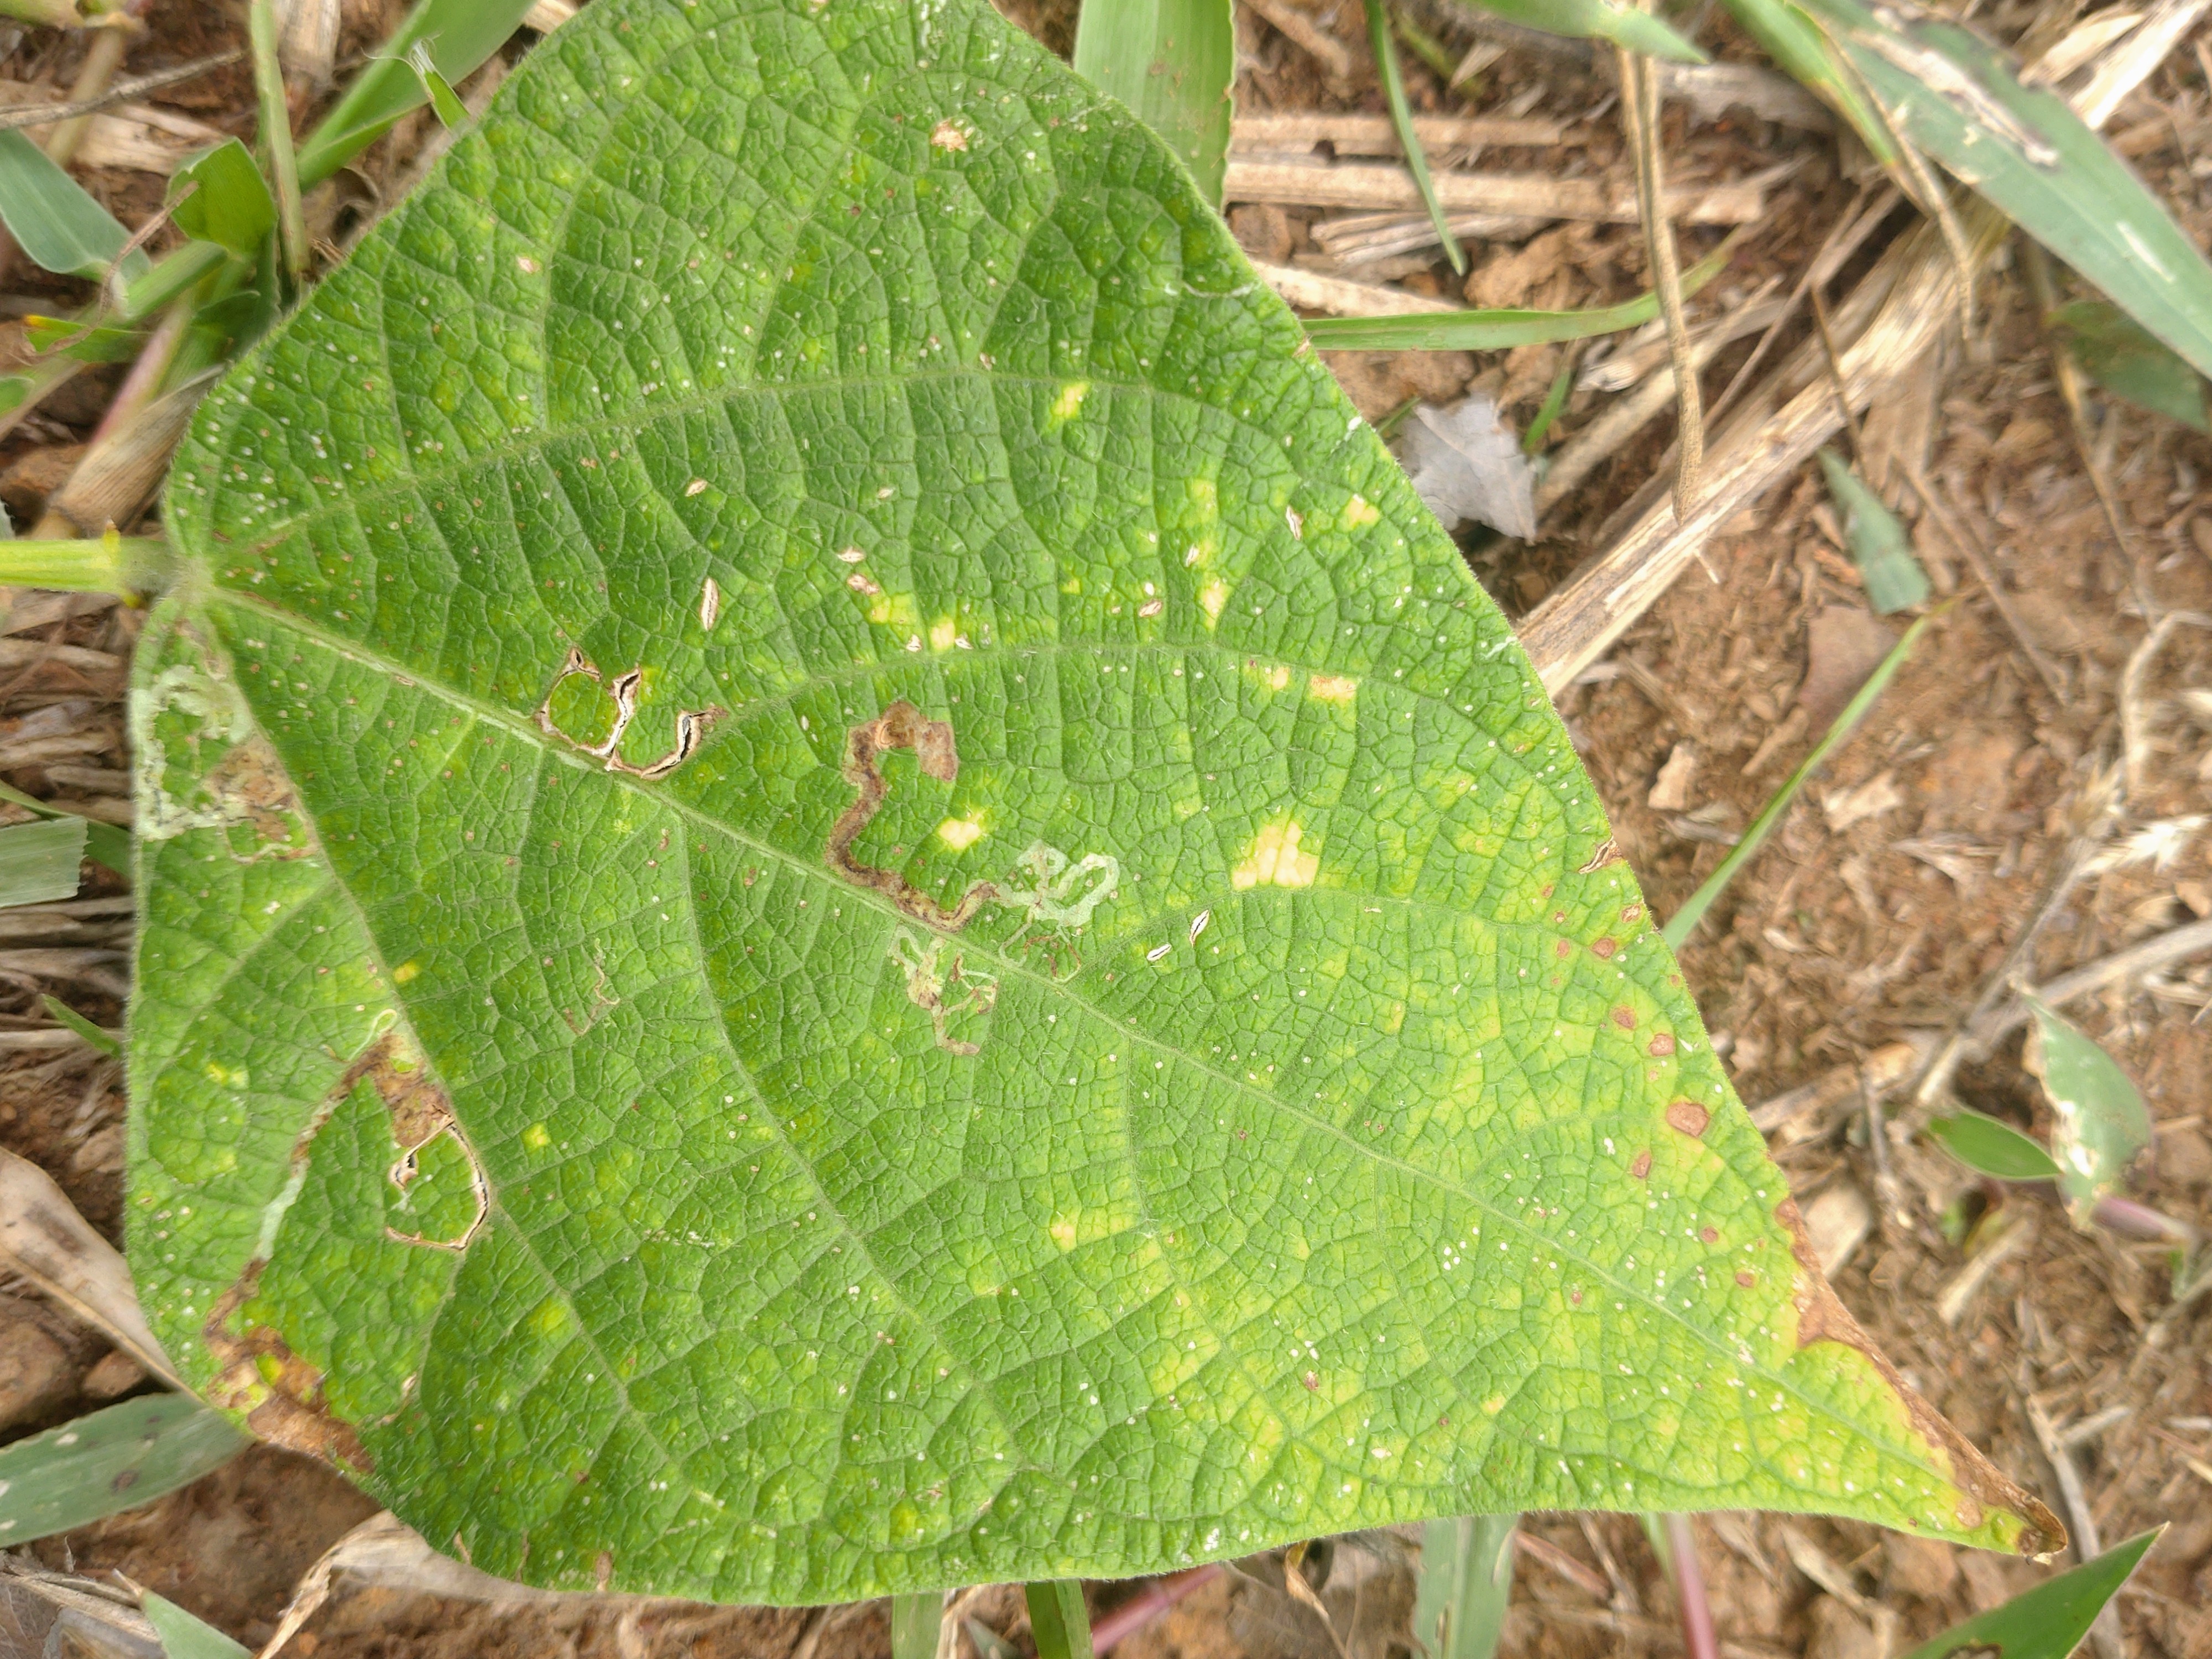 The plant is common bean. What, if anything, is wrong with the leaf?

anthracnose
